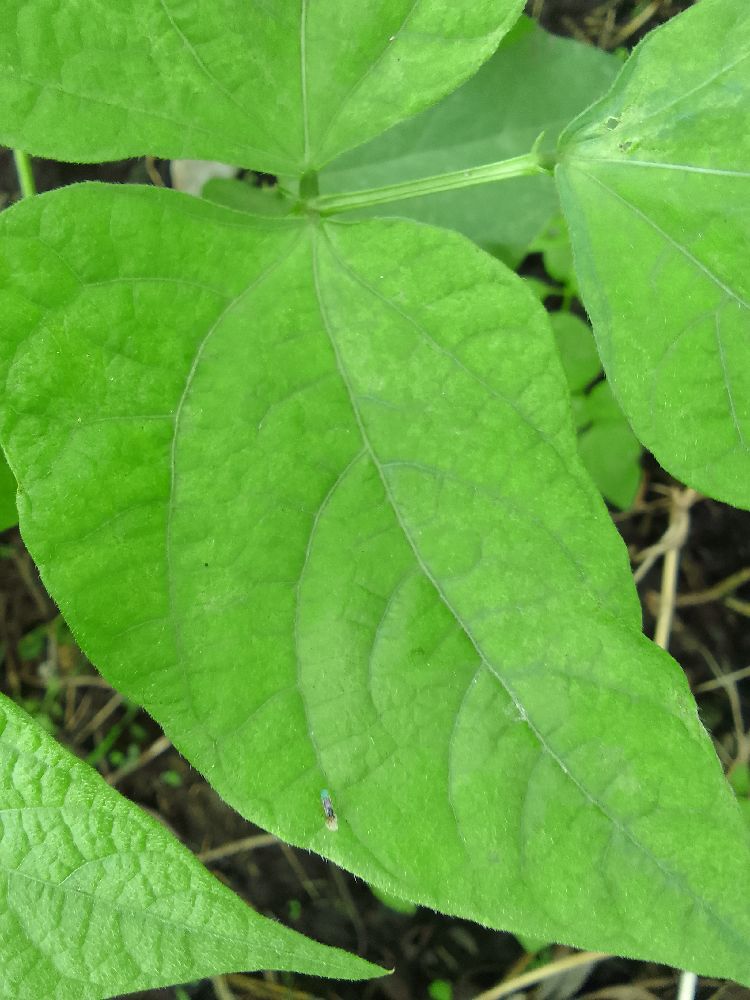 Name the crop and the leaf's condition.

common bean, healthy
